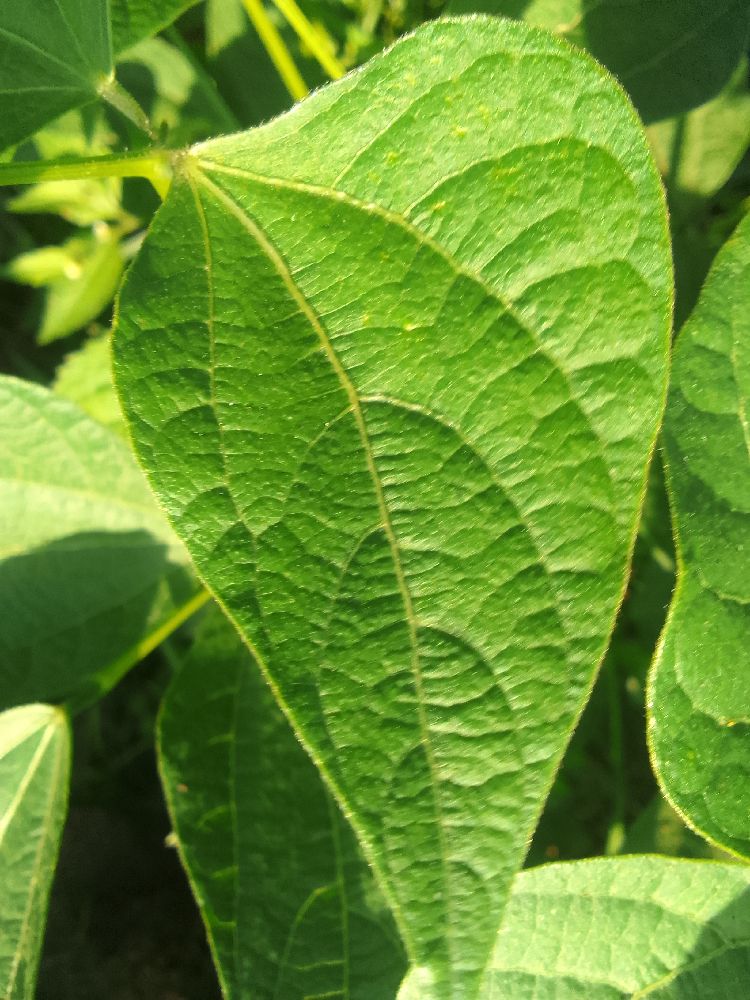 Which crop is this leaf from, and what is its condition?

common bean, healthy
